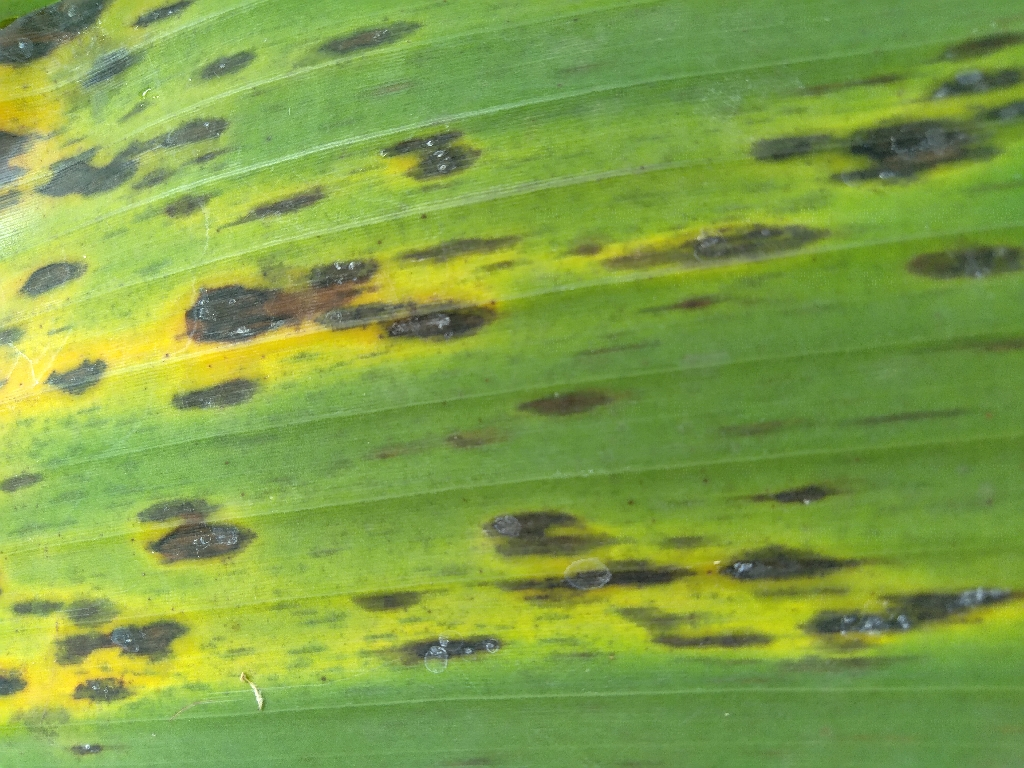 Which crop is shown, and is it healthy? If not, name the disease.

banana, black sigatoka
